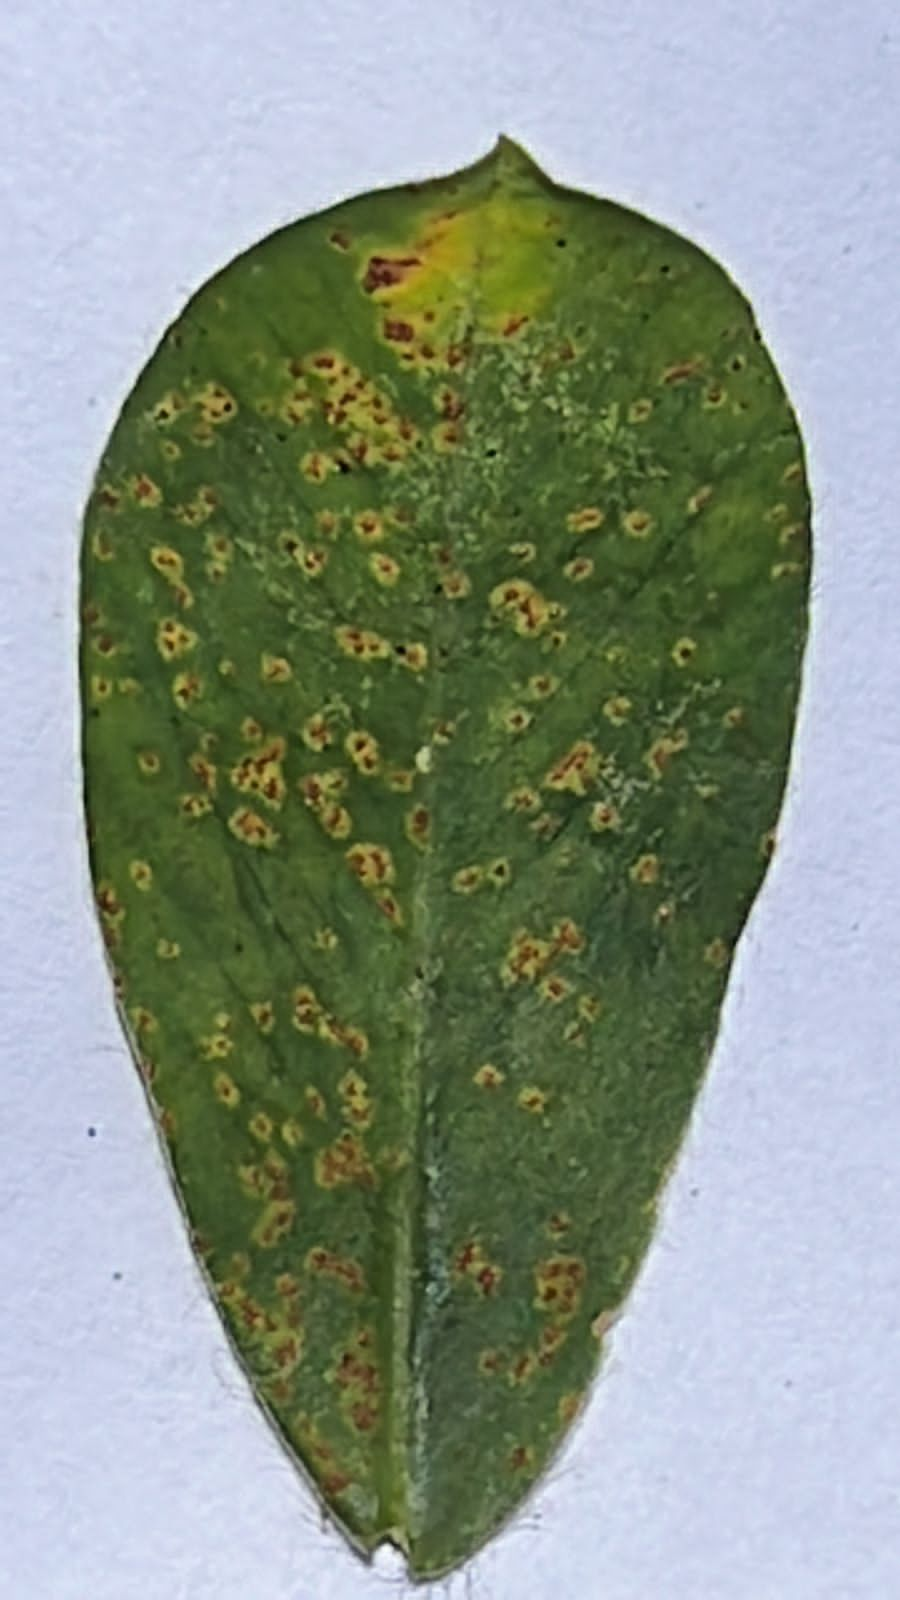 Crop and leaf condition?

peanut, puccinia arachidis
